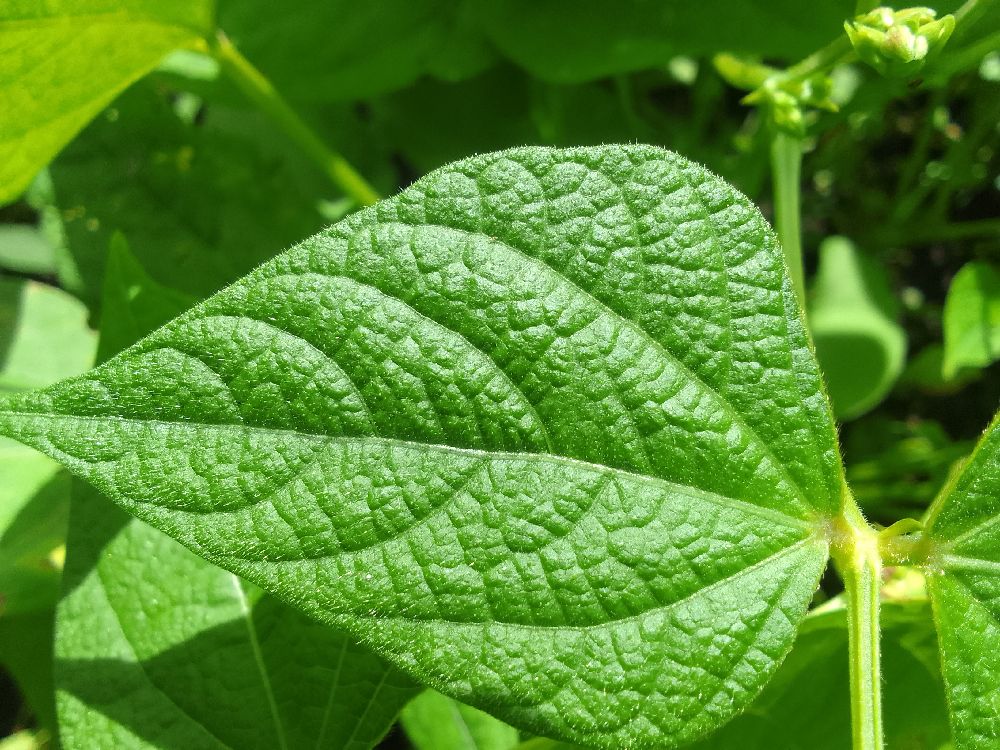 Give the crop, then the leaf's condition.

common bean, healthy
